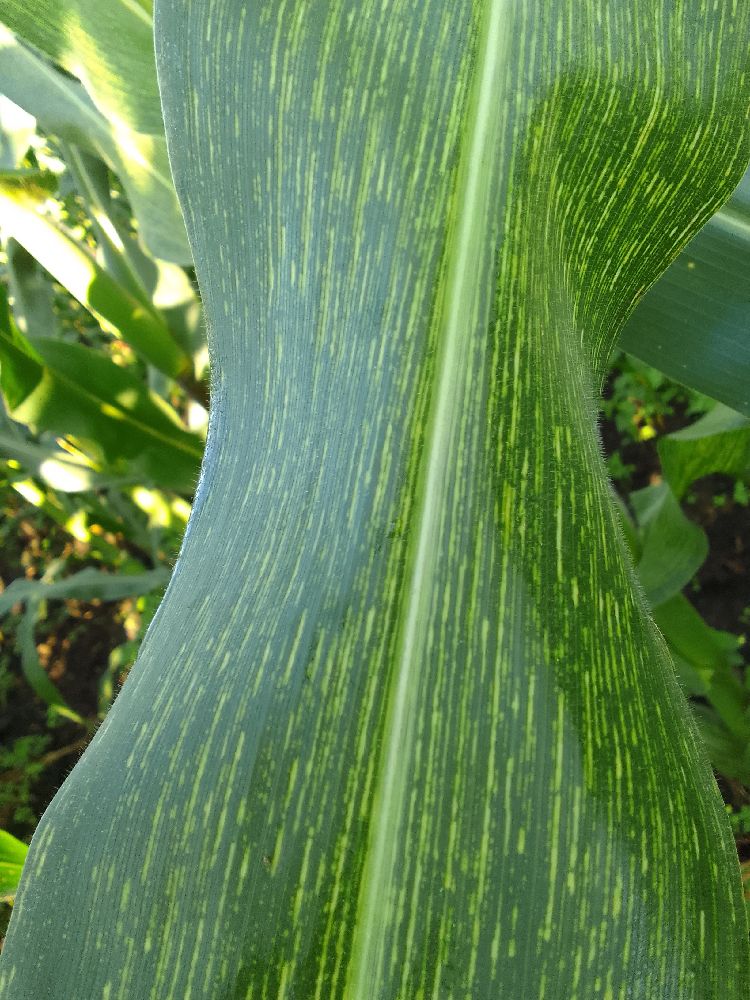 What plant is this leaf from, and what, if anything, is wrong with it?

maize, maize streak virus
